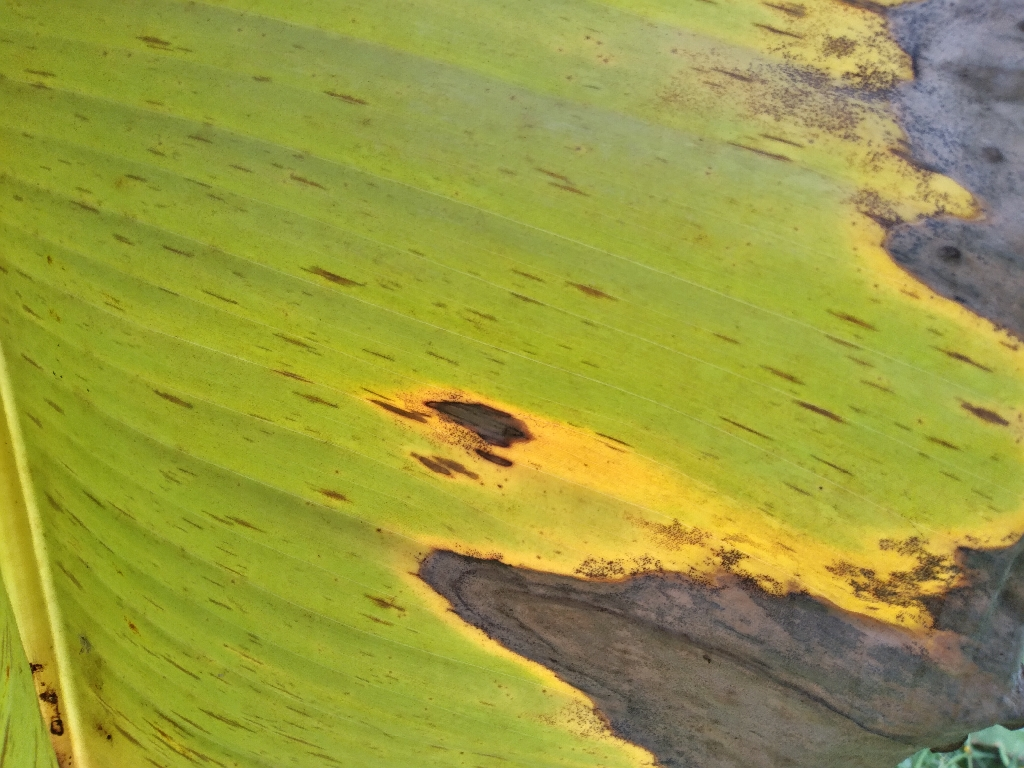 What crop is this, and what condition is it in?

banana, black sigatoka
